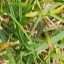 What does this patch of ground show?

grass
